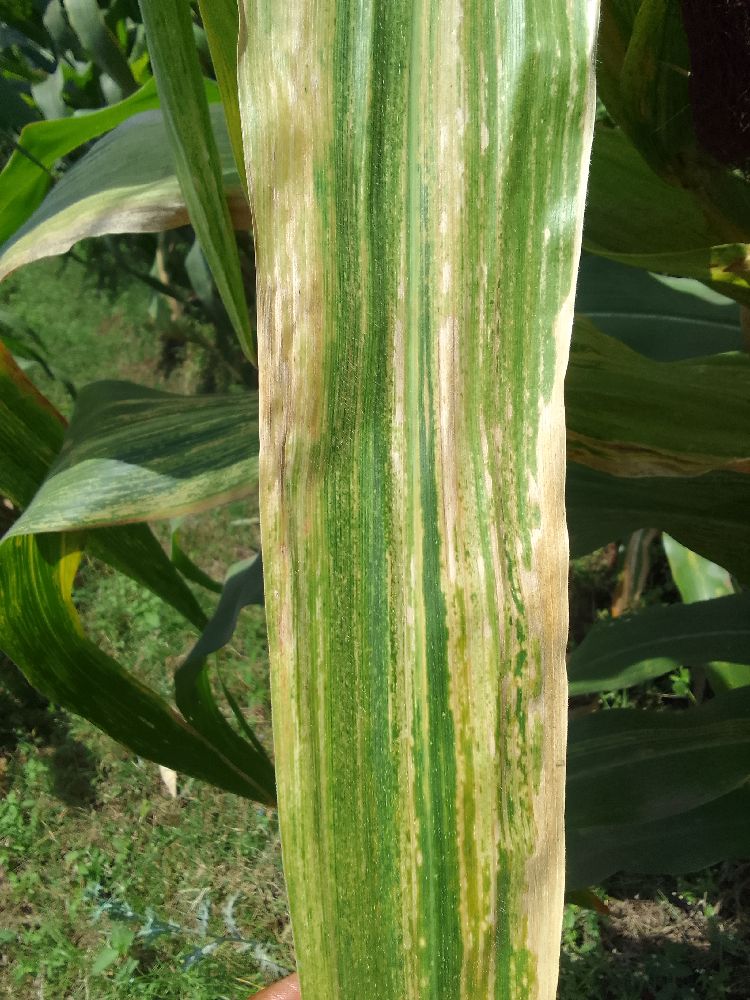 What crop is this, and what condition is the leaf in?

maize, maize lethal necrosis
